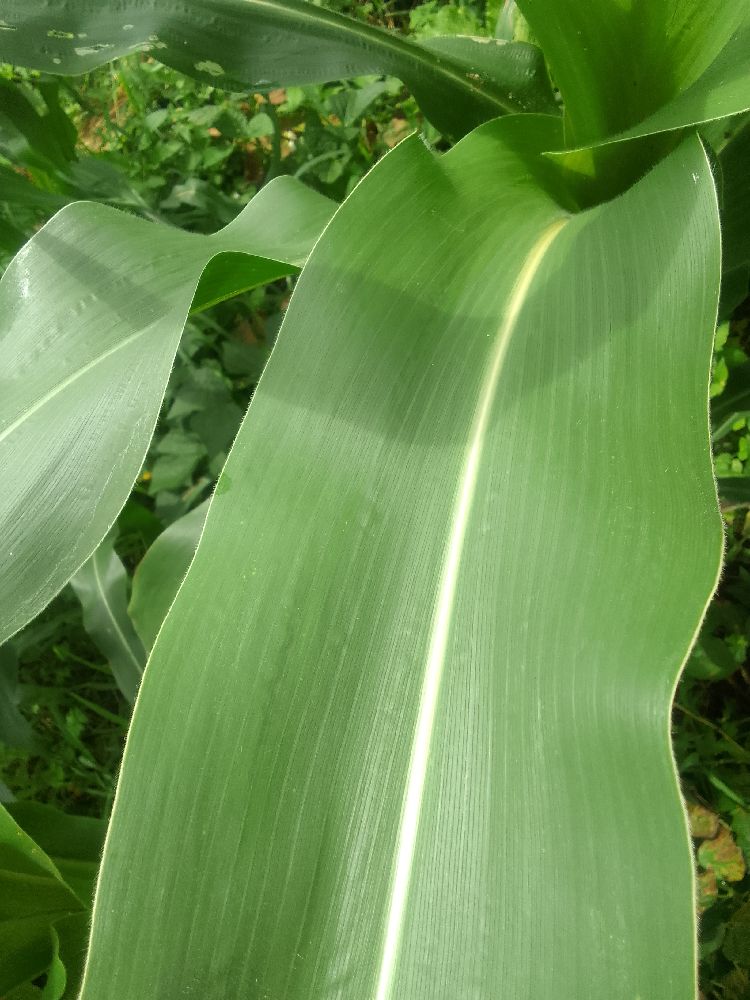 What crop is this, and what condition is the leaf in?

maize, healthy
